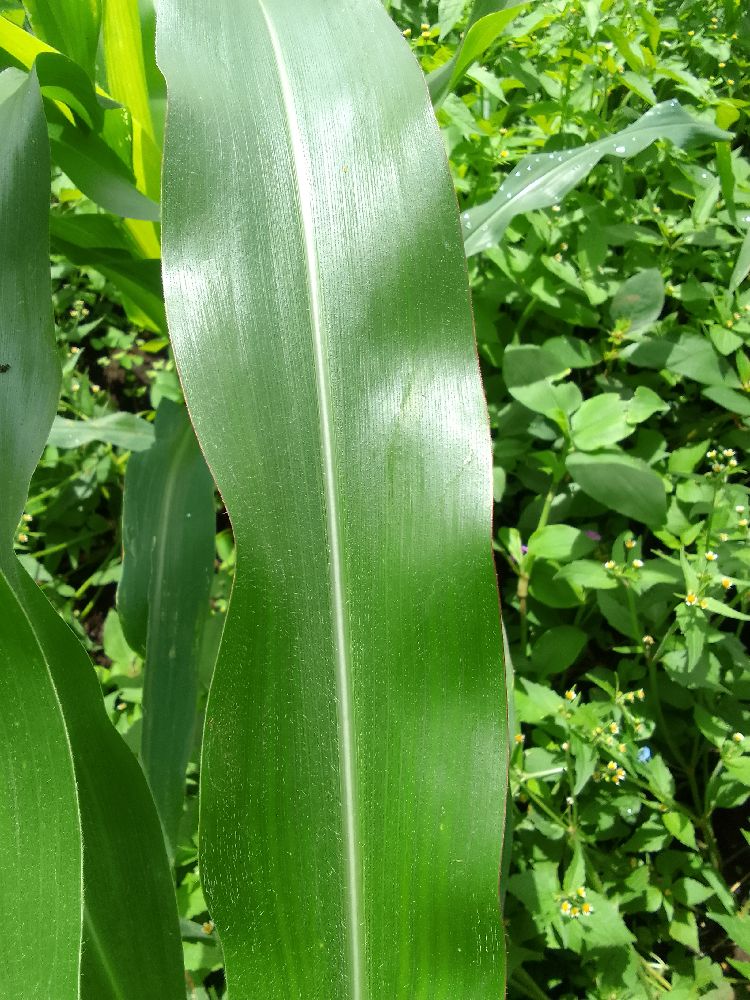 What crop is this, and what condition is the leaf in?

maize, healthy
